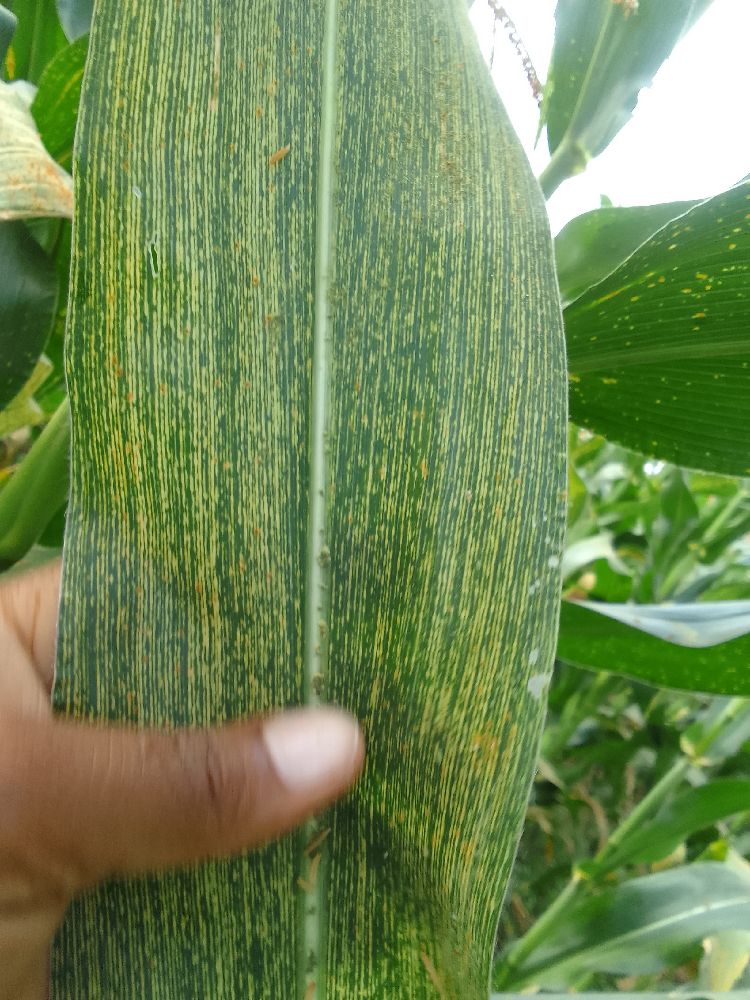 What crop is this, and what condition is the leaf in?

maize, maize streak virus
